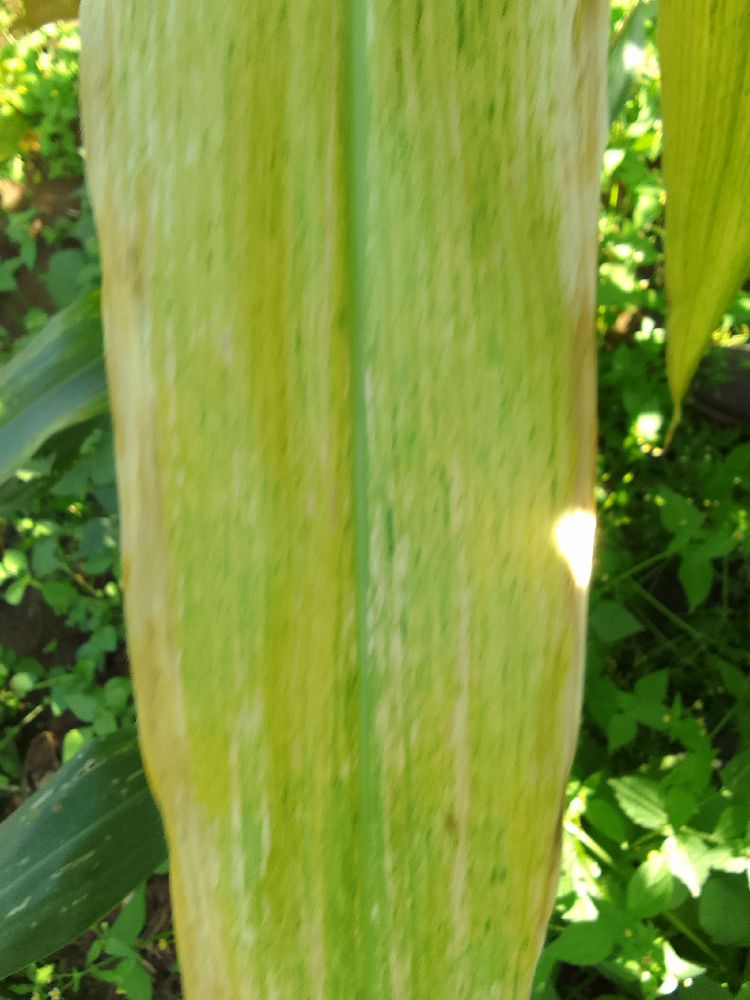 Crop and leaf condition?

maize, maize lethal necrosis
